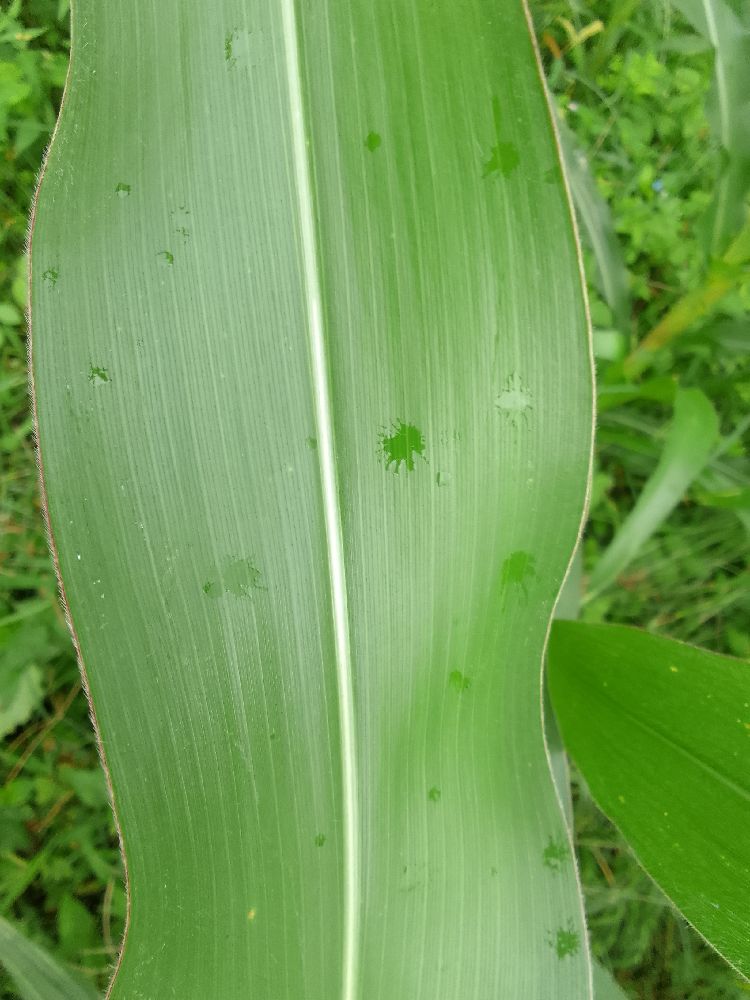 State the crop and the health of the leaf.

maize, healthy
